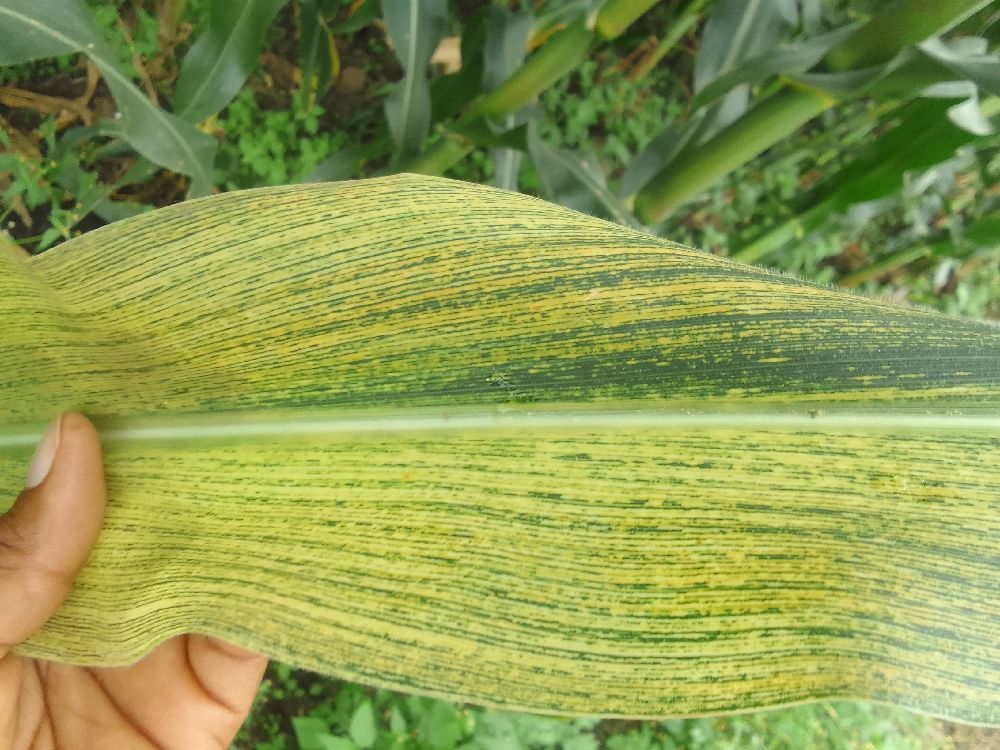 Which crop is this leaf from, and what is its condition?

maize, maize streak virus
